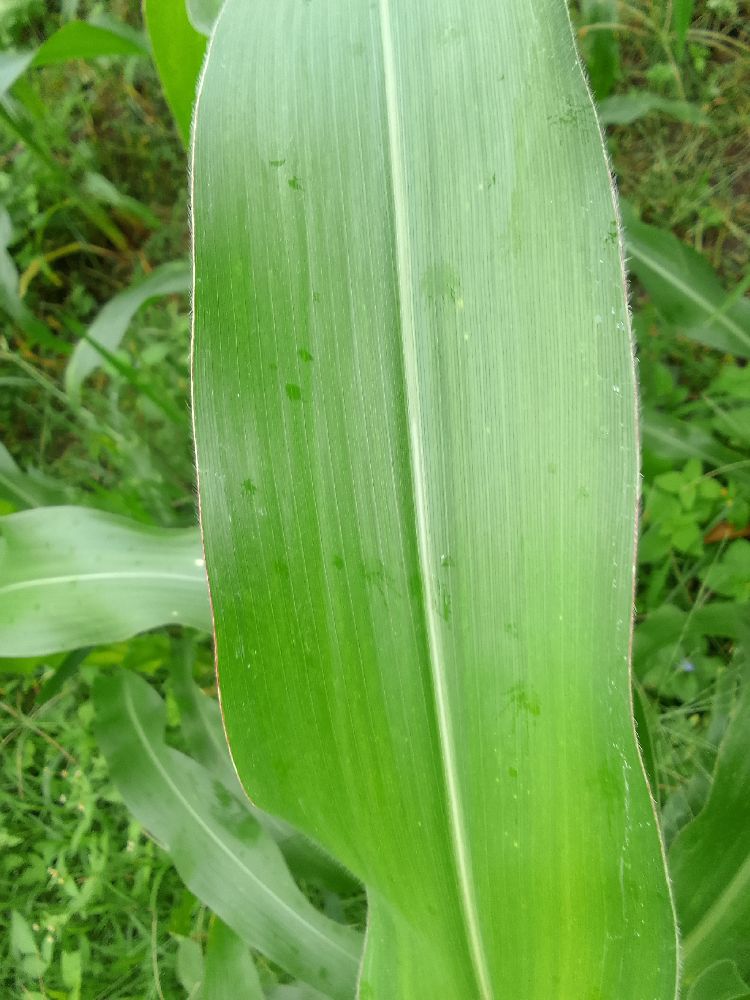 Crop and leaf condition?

maize, healthy
